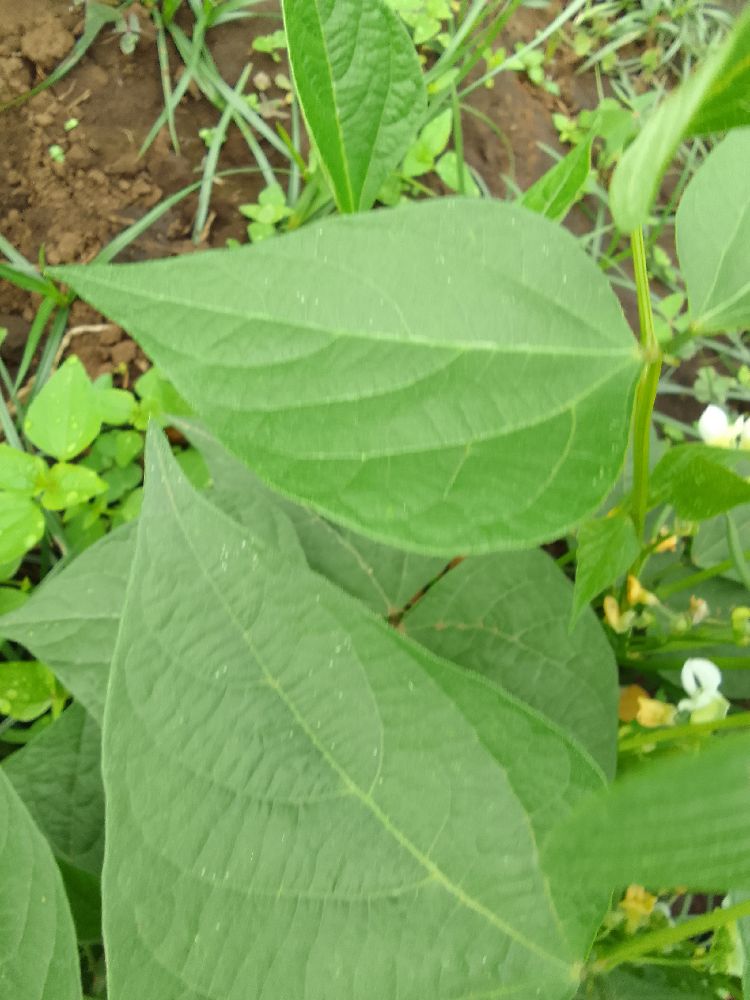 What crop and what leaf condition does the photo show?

common bean, healthy
